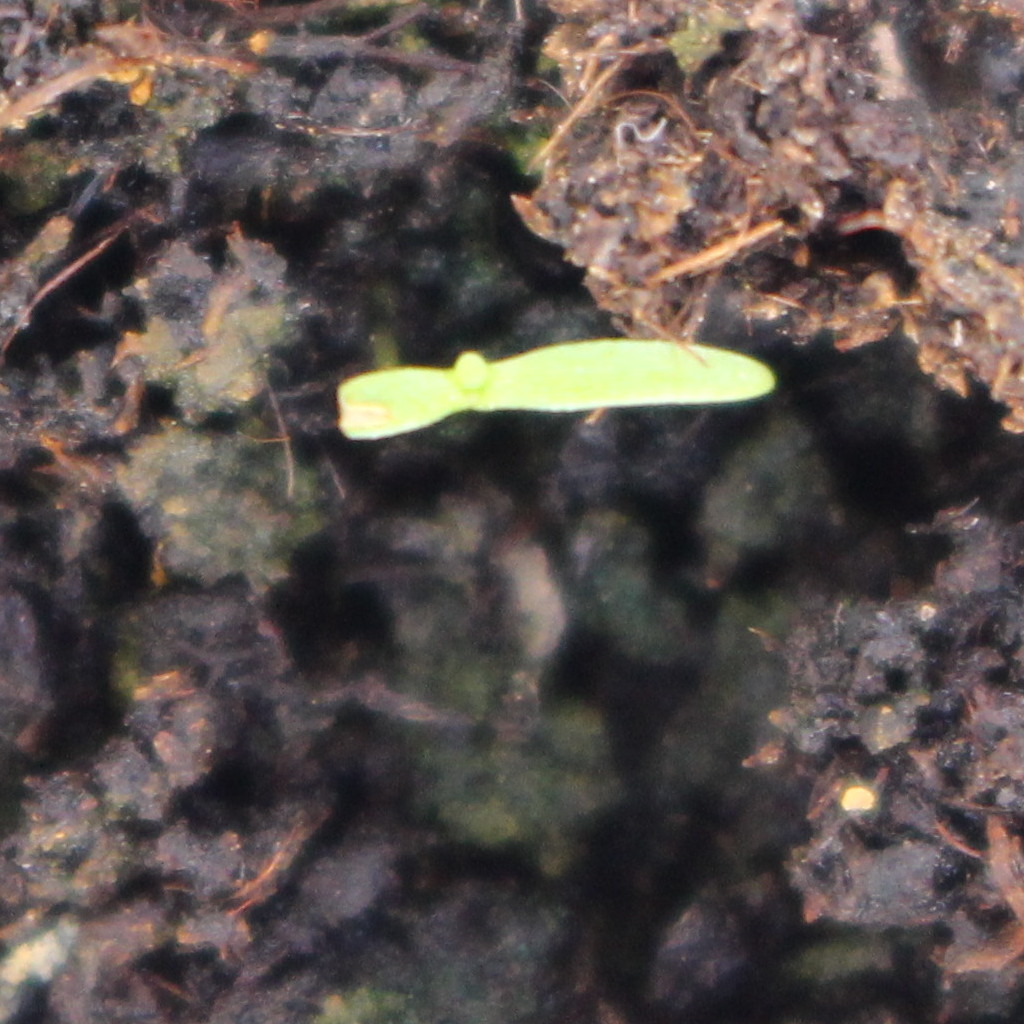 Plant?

Papaver rhoeas
